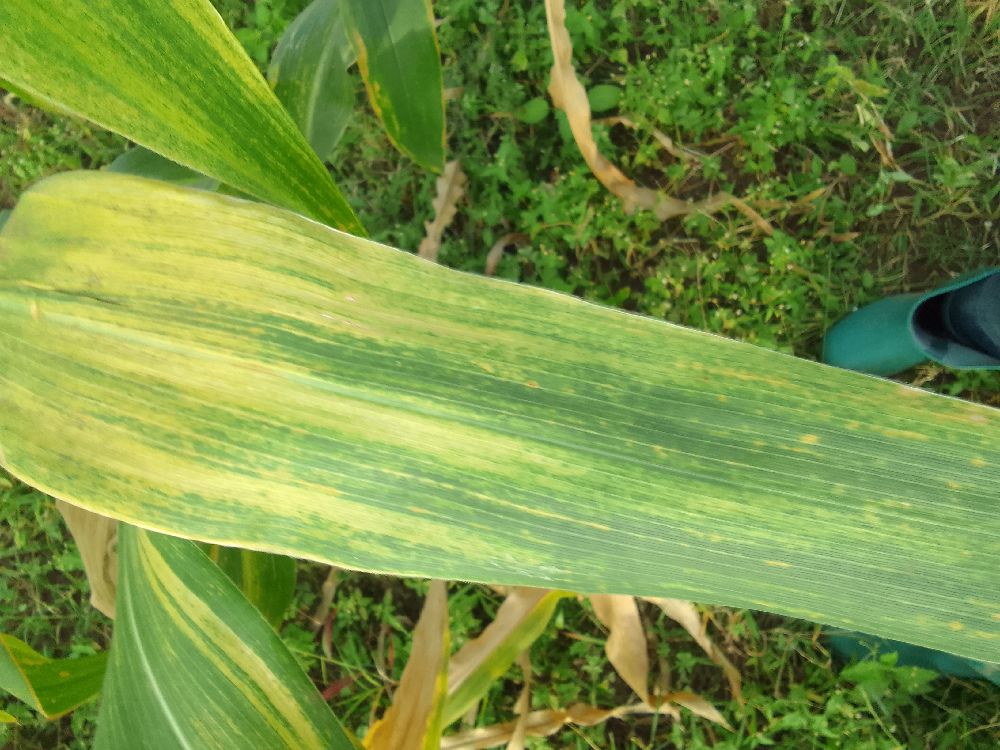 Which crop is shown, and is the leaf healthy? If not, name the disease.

maize, maize lethal necrosis
